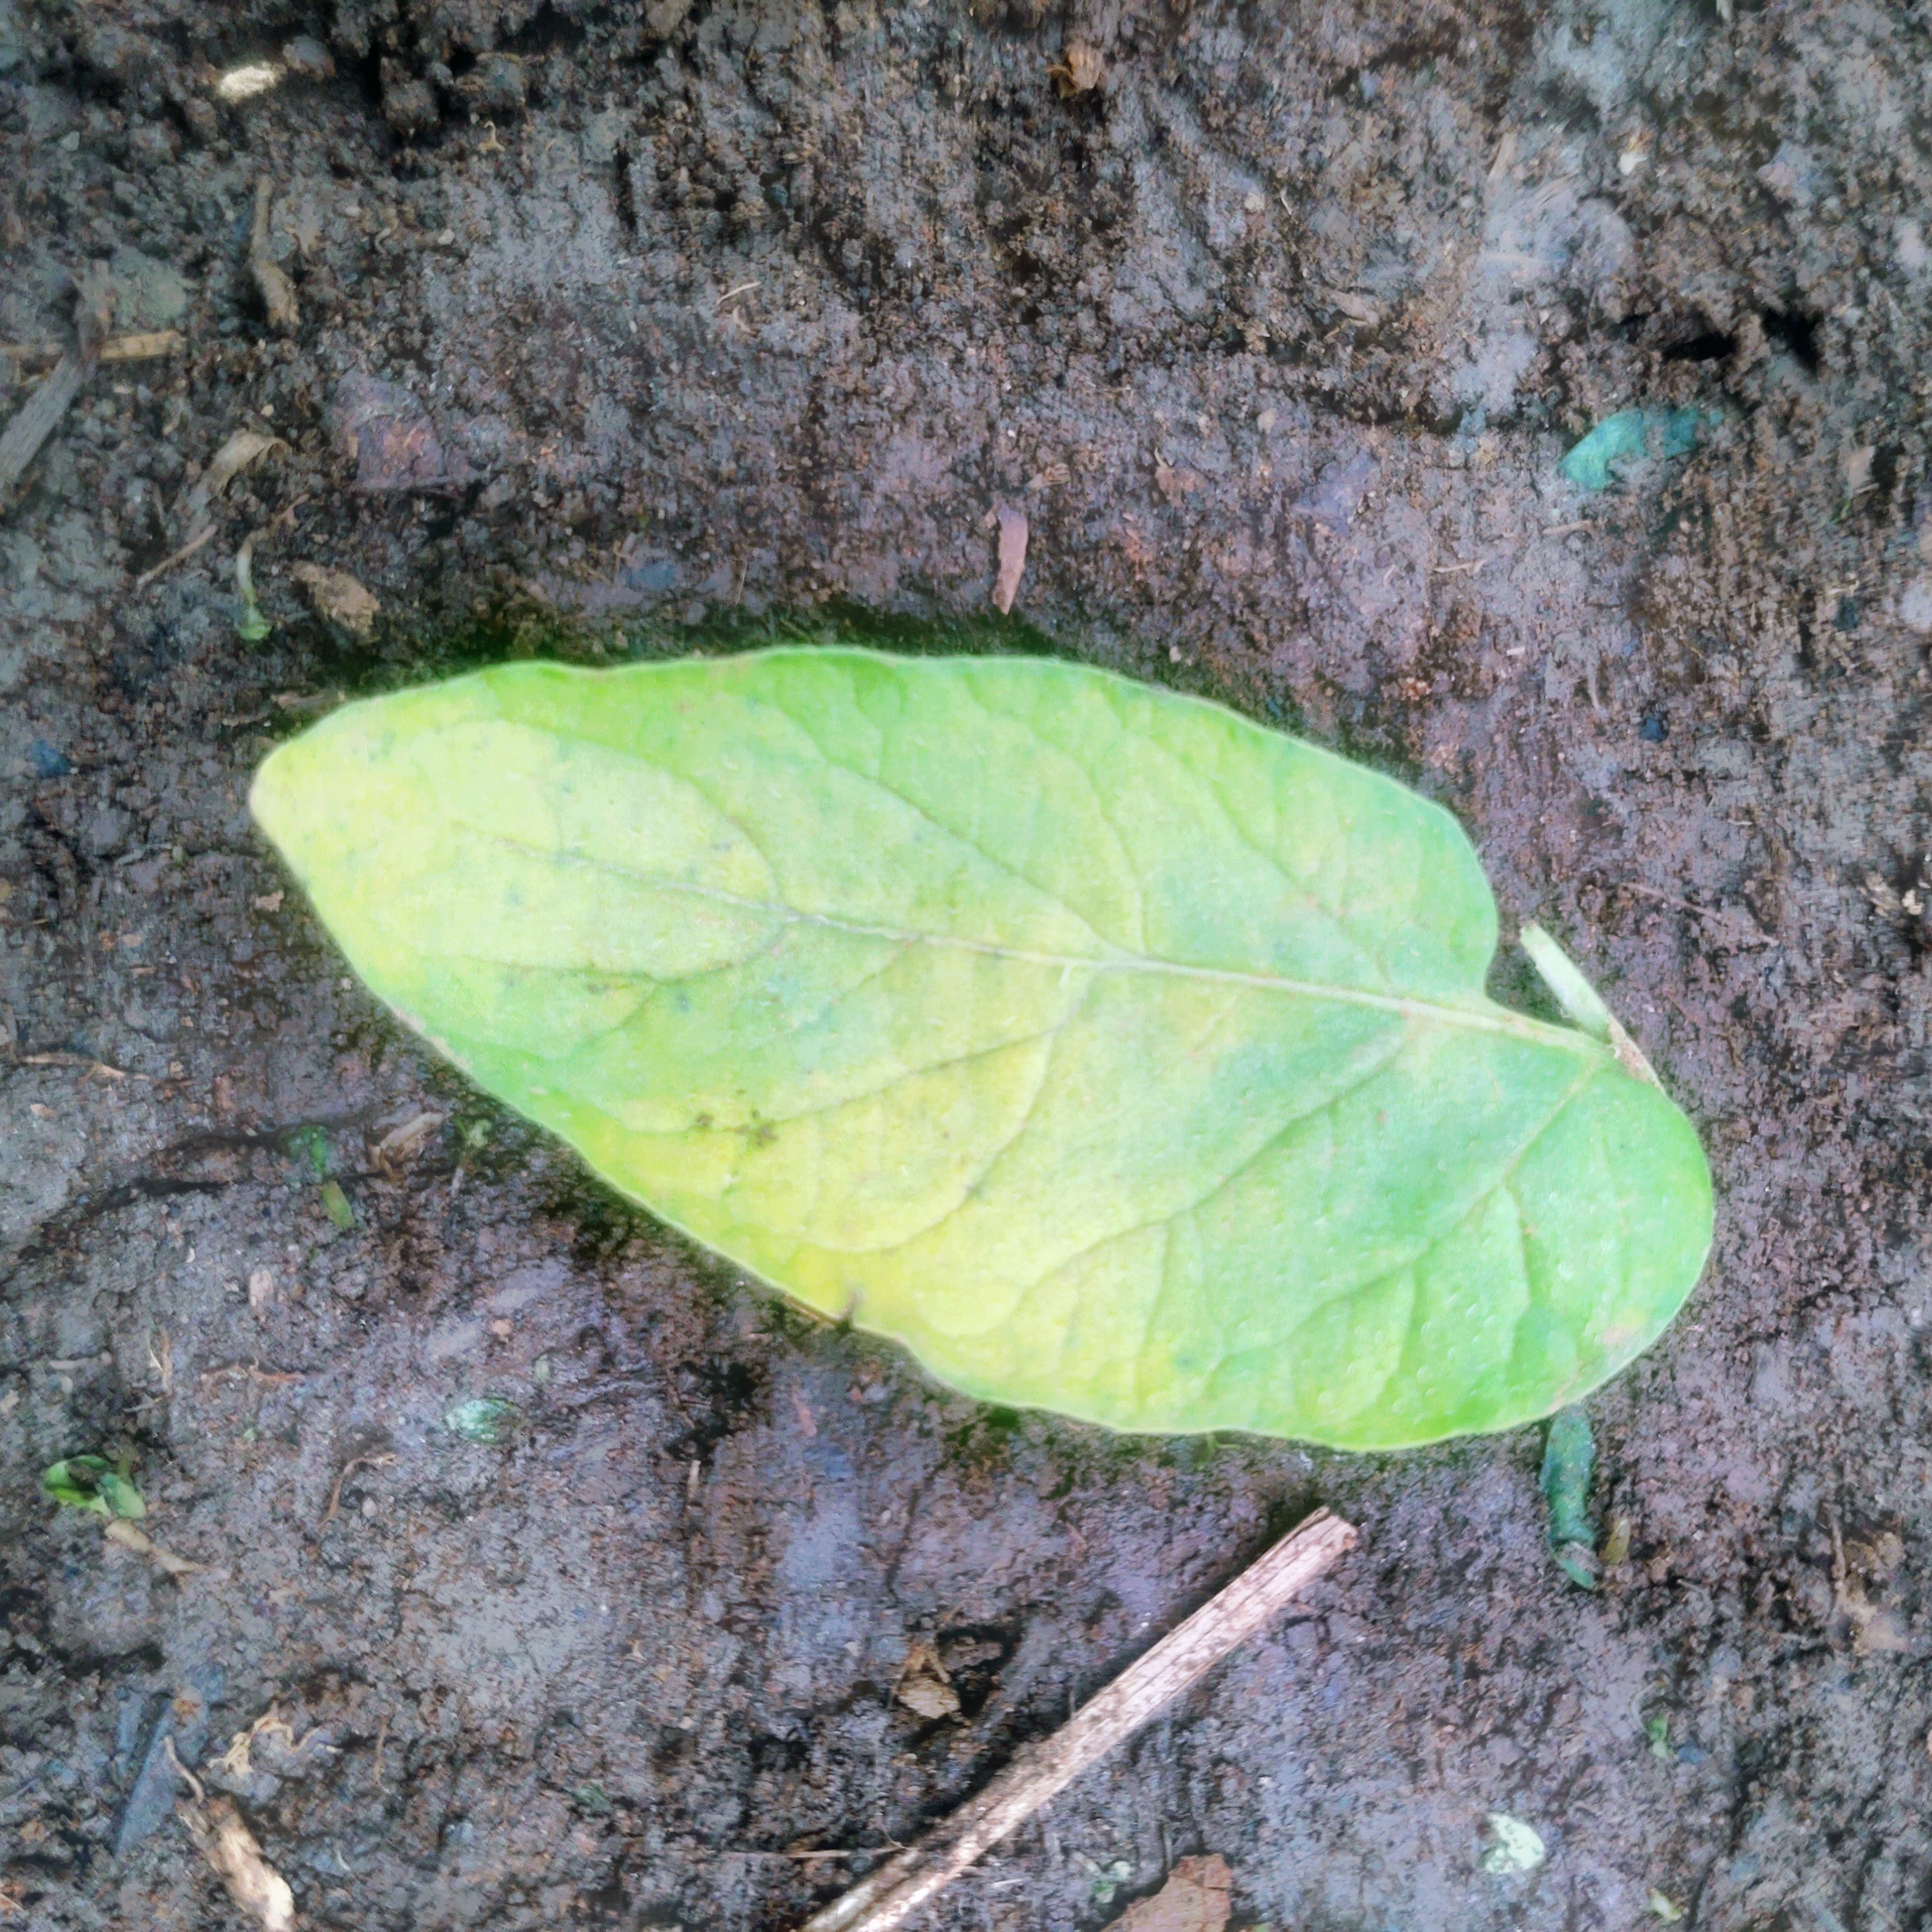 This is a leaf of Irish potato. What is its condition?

late blight
